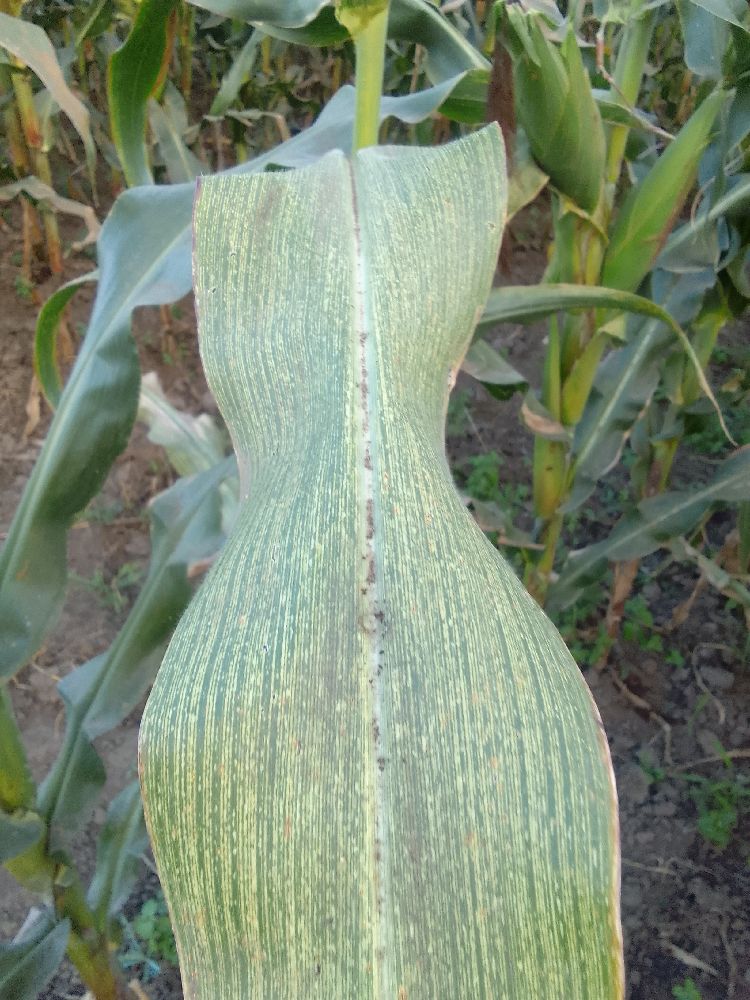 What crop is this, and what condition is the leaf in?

maize, maize streak virus
